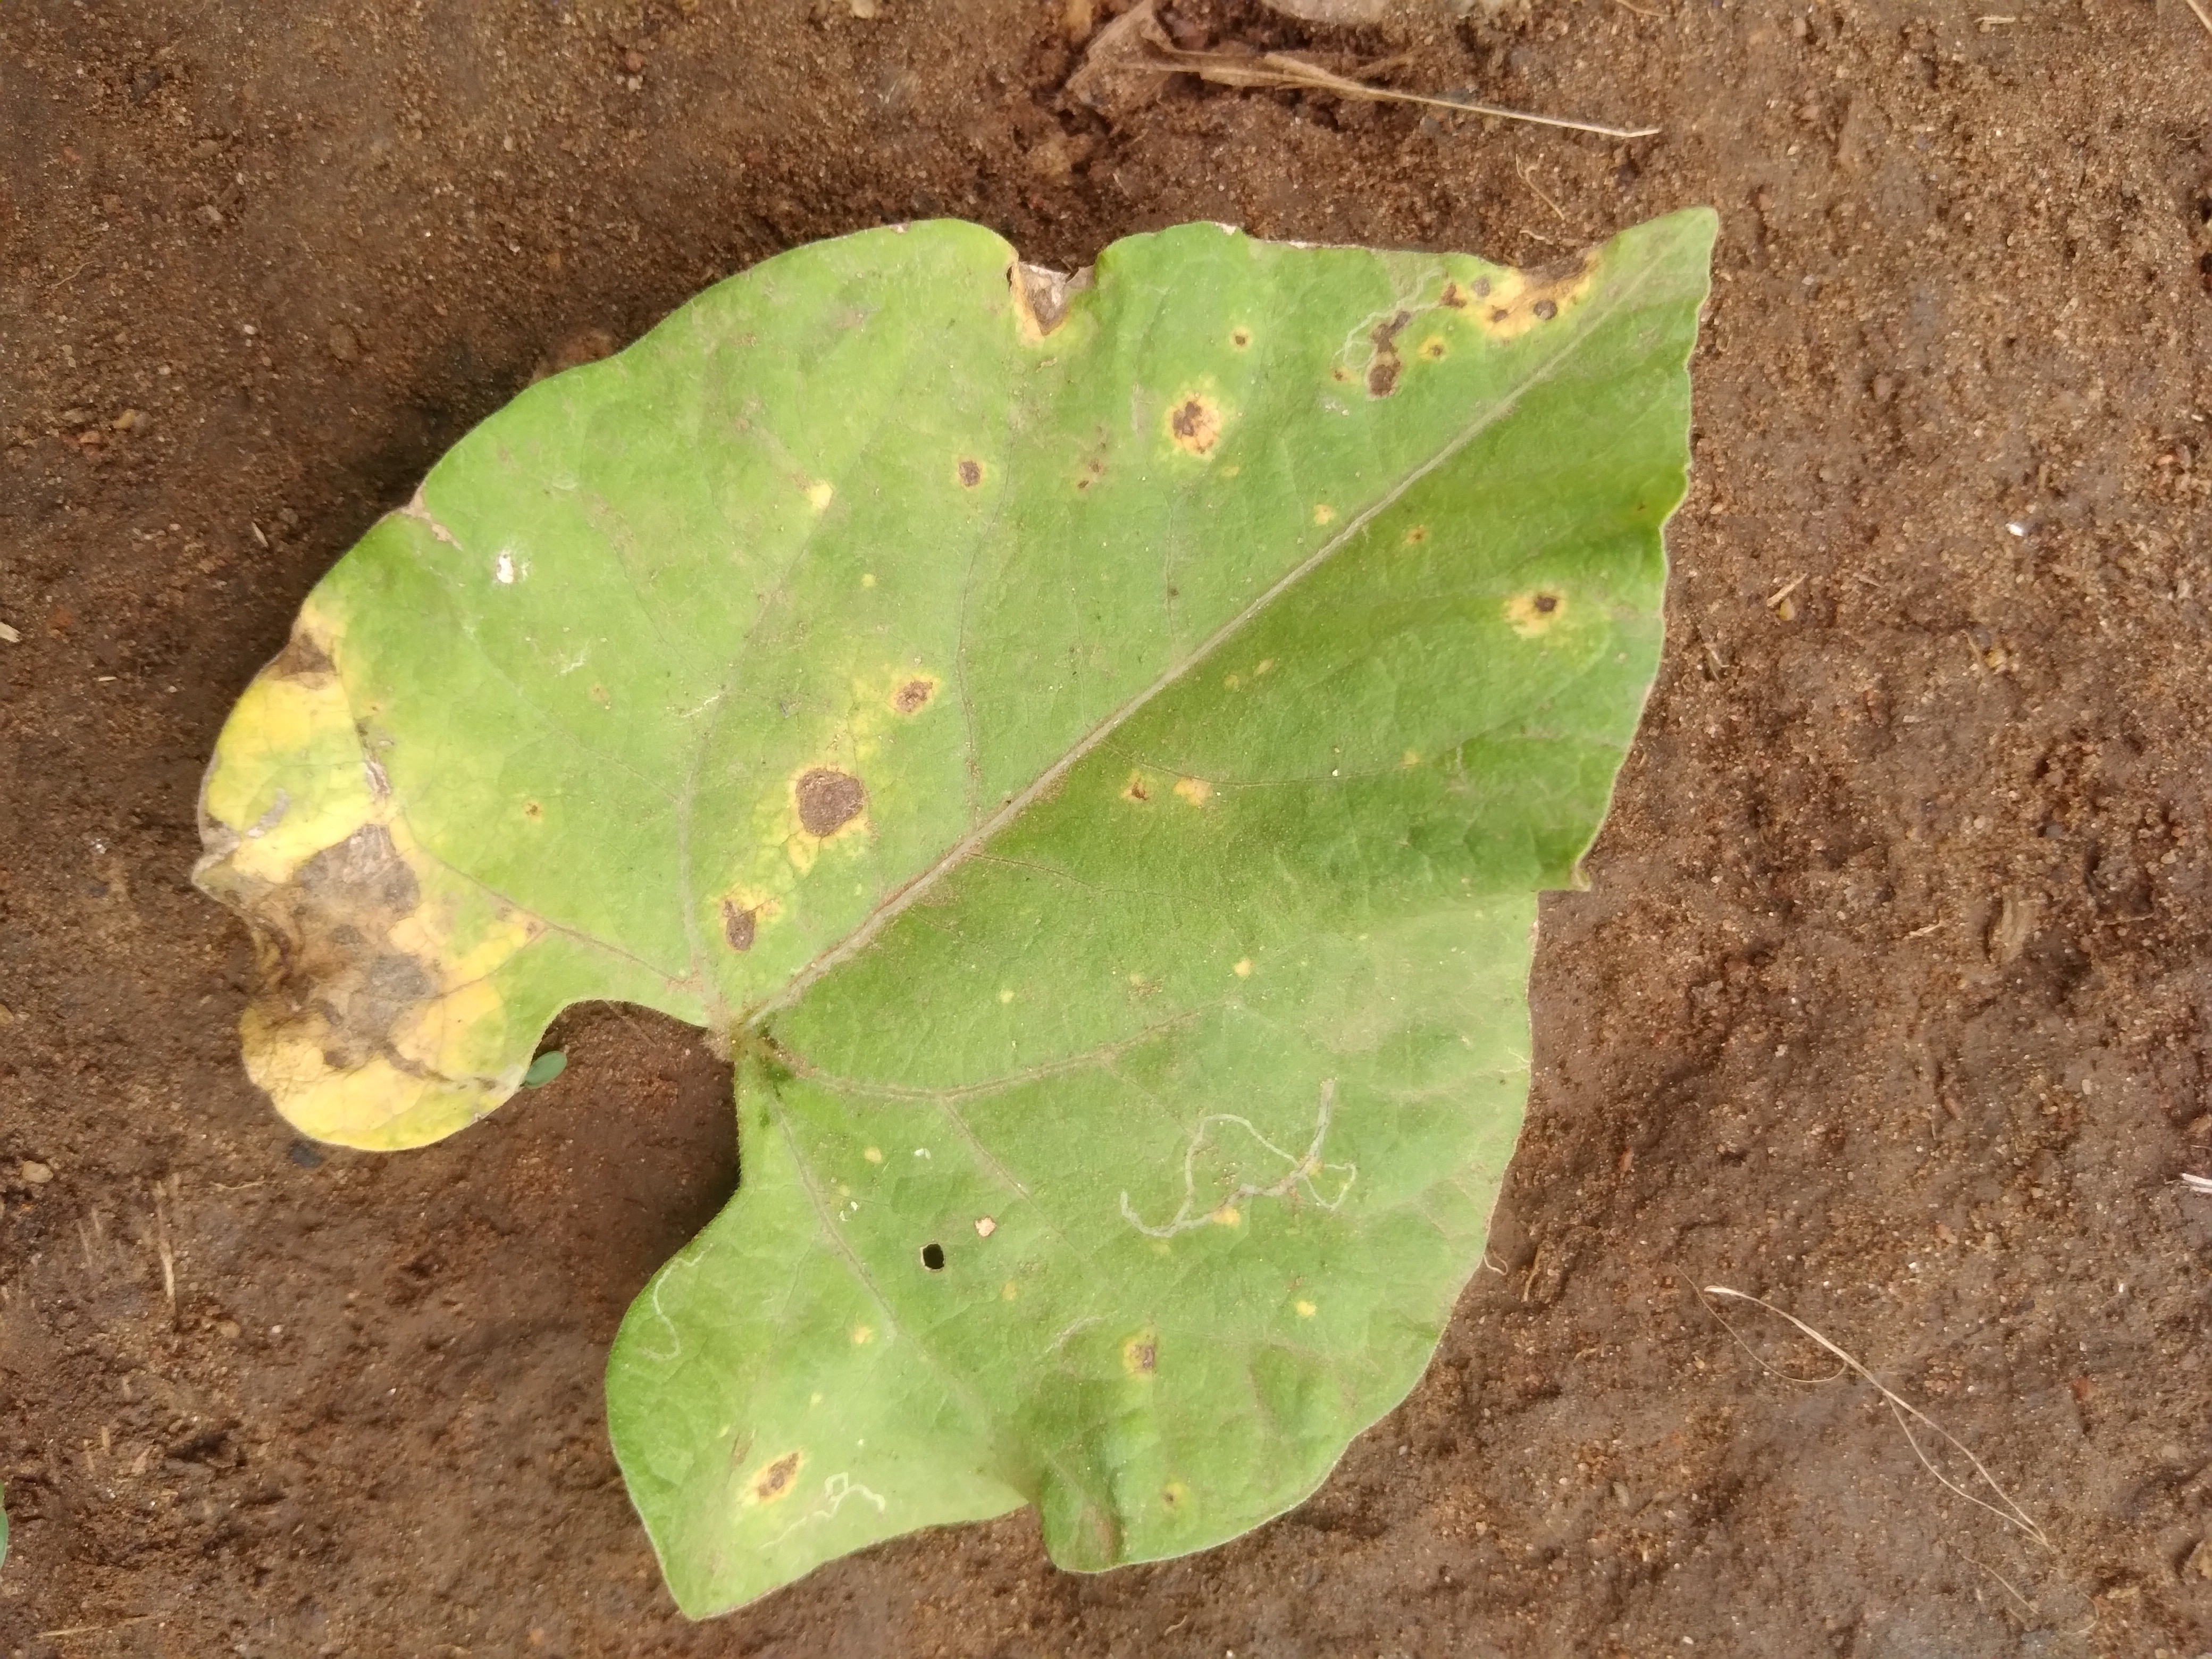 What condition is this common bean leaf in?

rust
